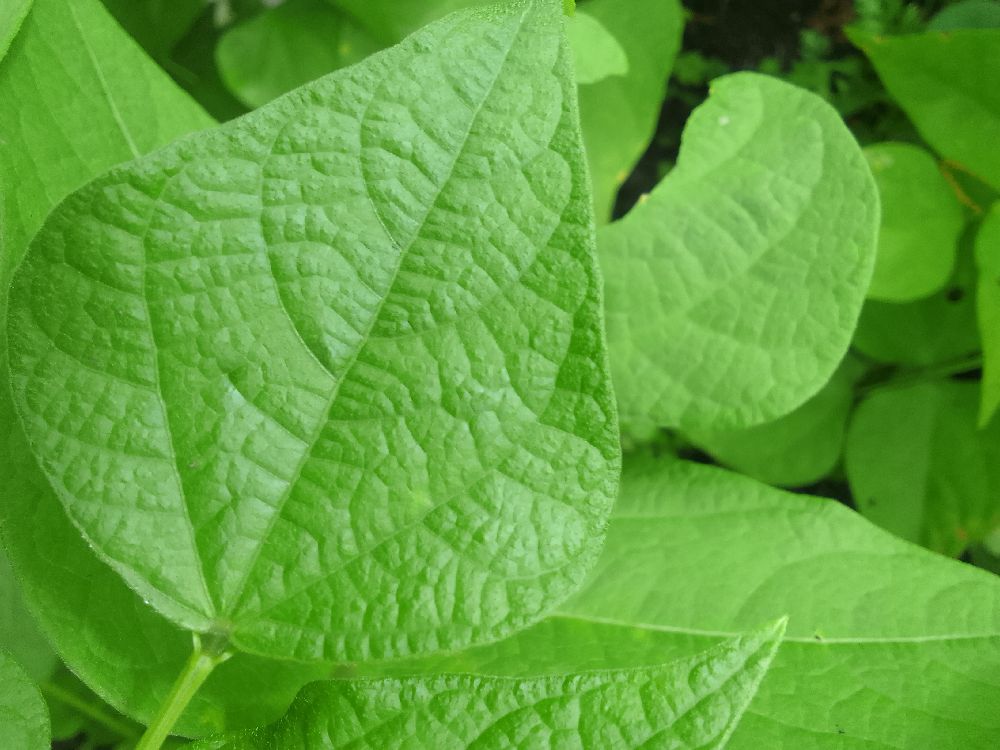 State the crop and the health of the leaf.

common bean, healthy
